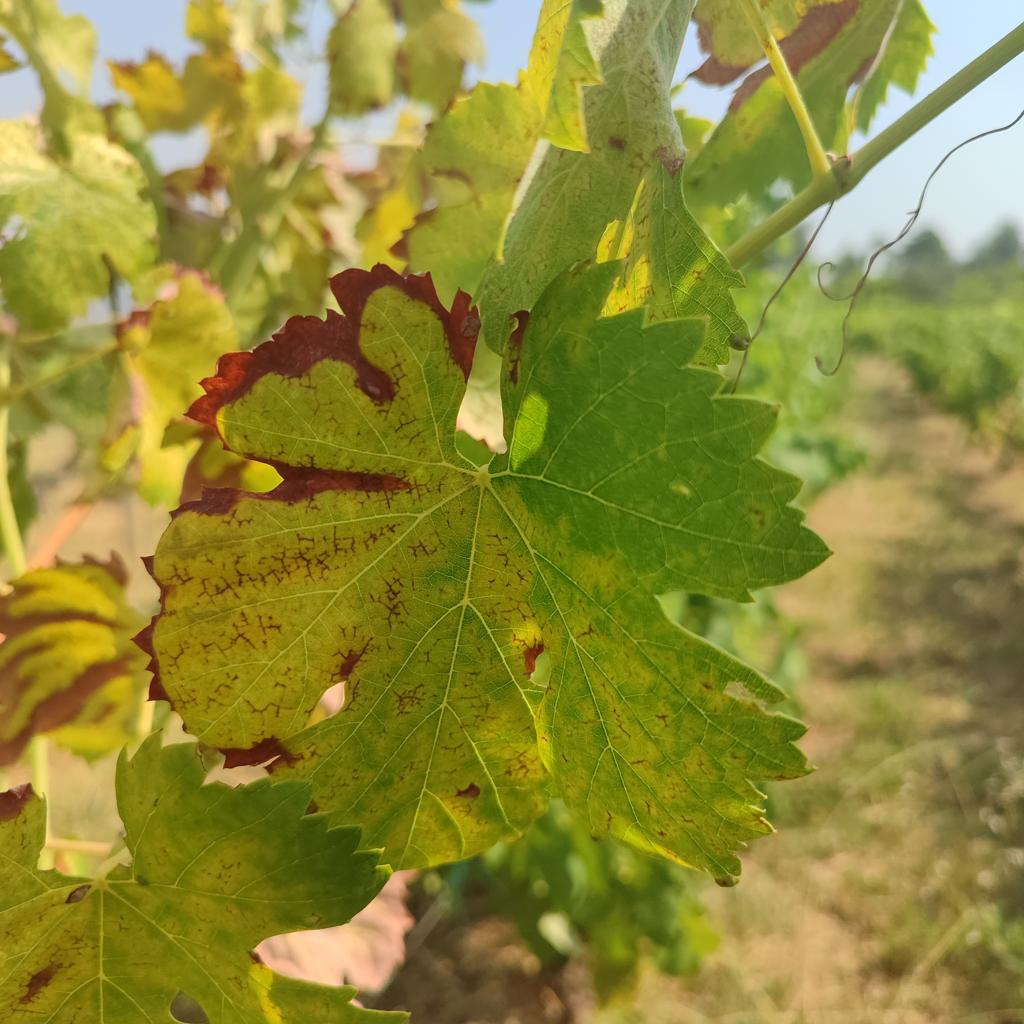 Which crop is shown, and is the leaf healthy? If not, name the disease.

grapevine, esca complex
